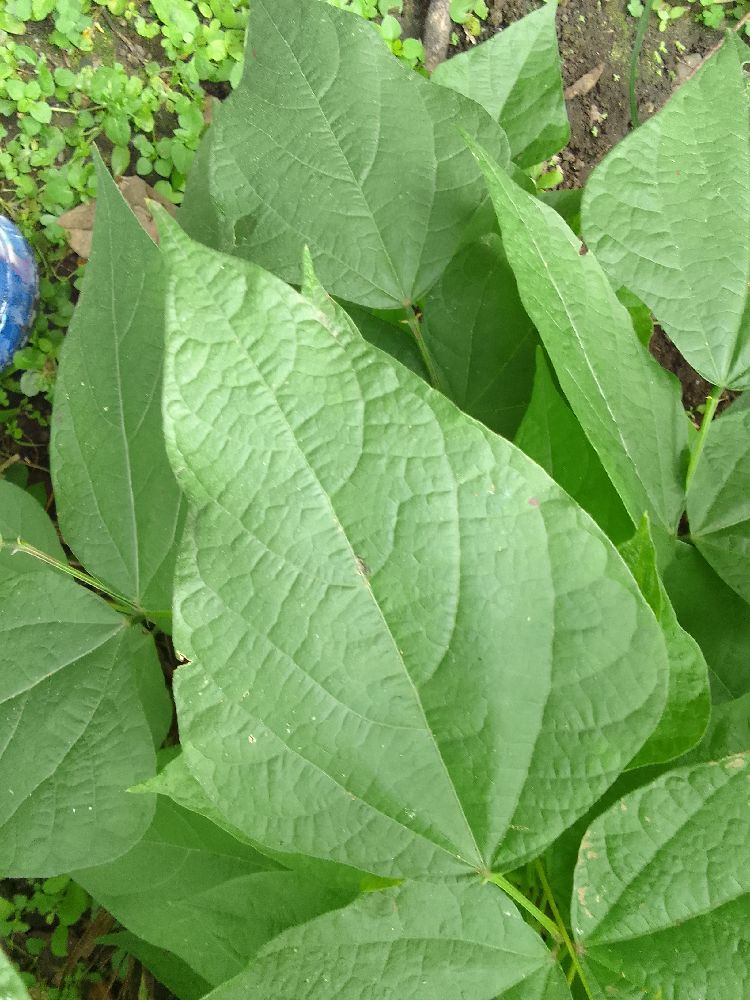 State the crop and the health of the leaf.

common bean, healthy
